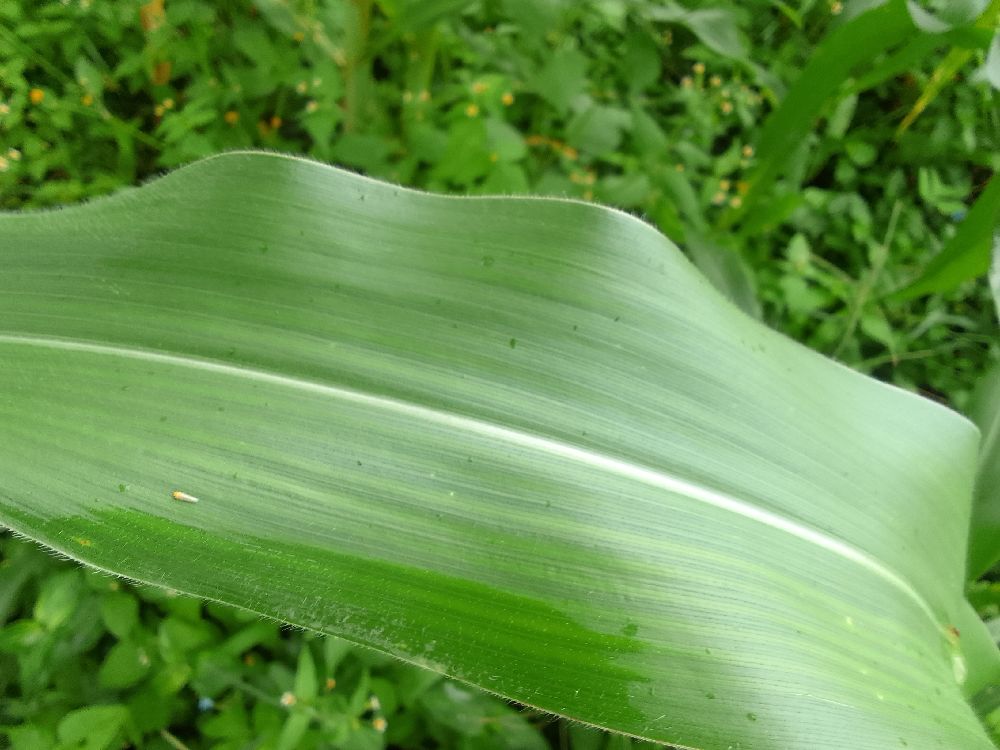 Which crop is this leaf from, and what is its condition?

maize, healthy
